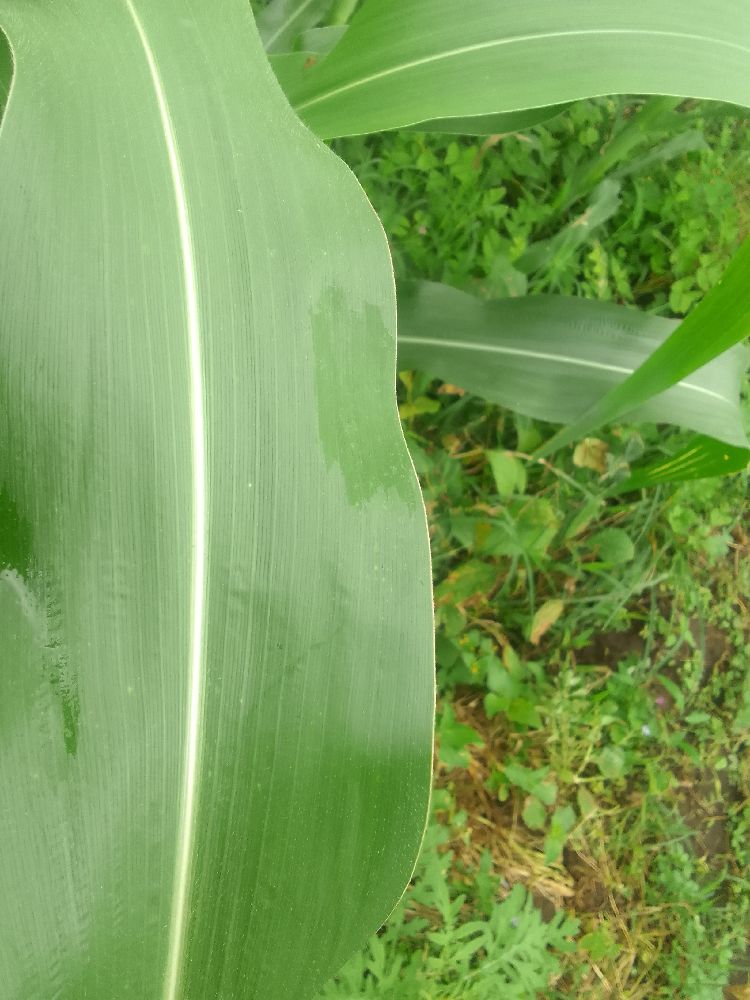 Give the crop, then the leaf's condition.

maize, healthy
